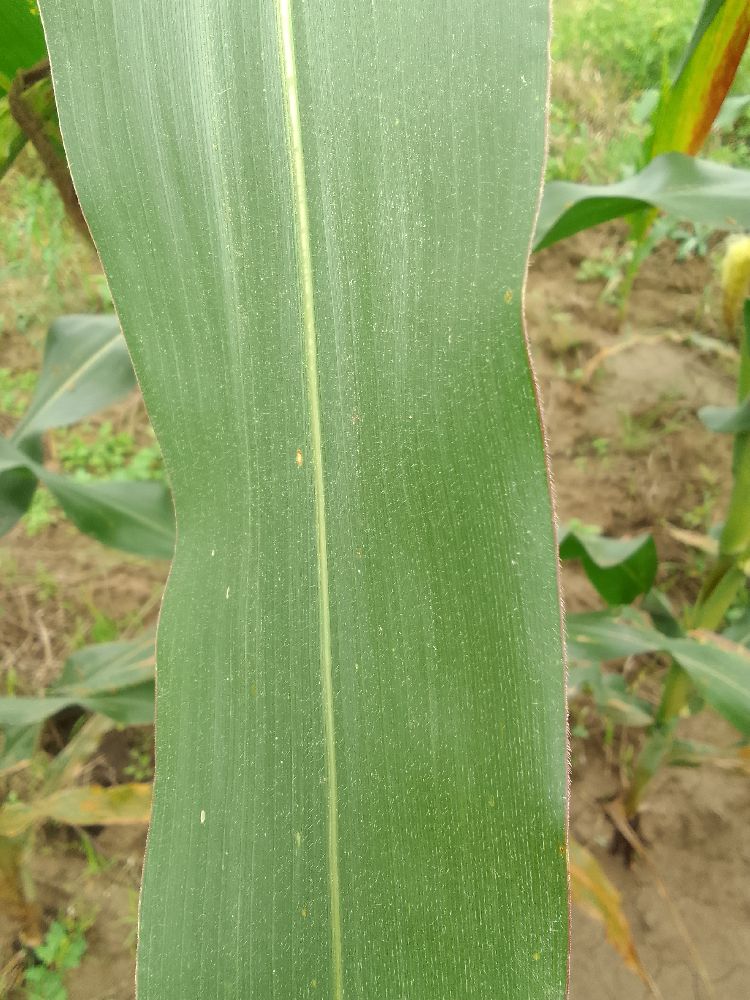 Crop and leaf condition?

maize, healthy
